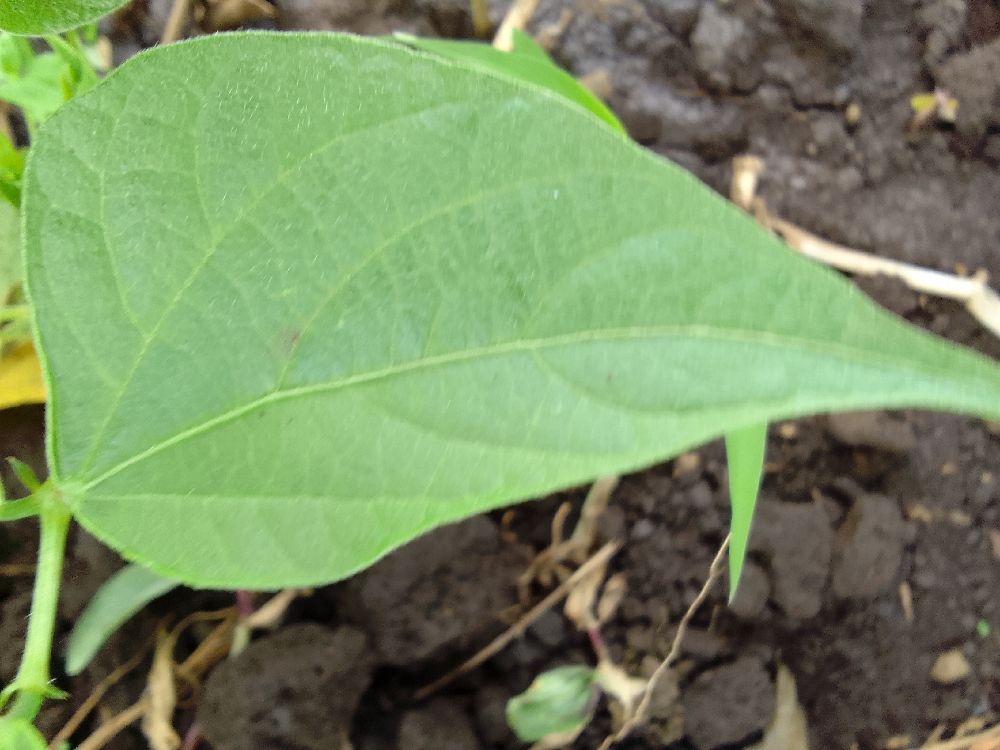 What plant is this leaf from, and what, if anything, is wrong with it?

common bean, healthy
